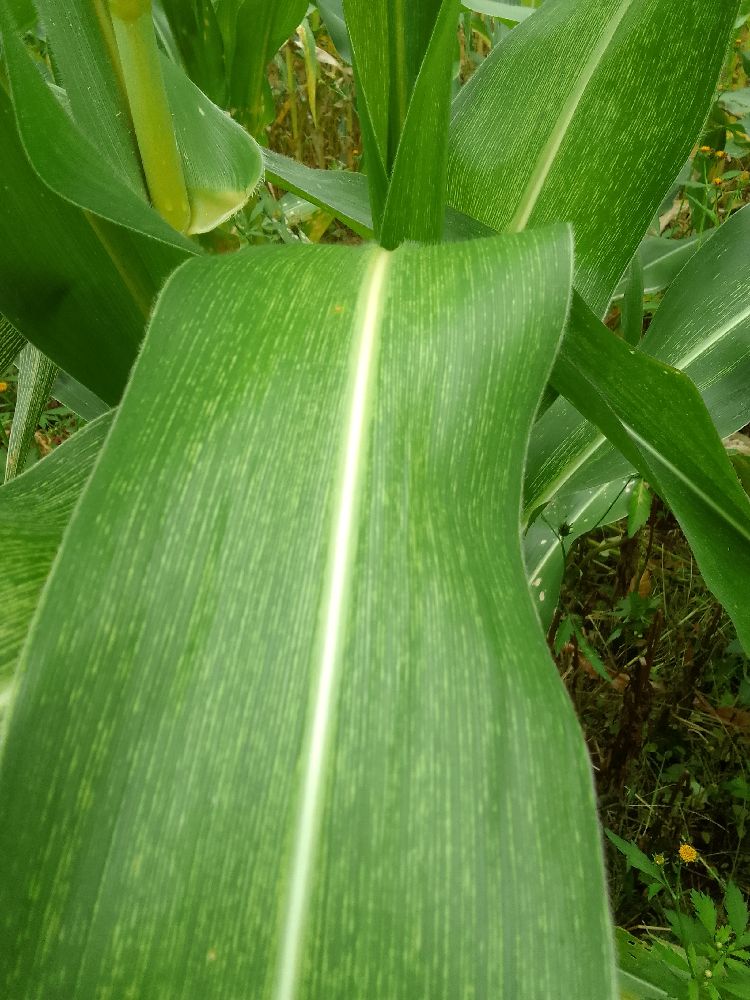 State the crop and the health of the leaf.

maize, maize streak virus
